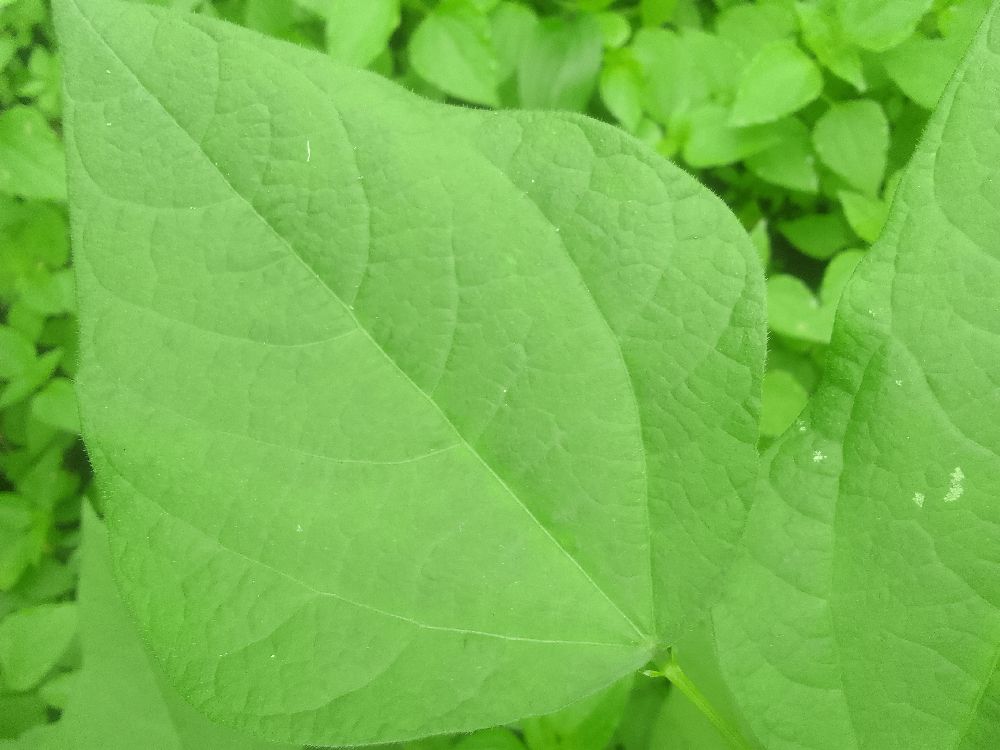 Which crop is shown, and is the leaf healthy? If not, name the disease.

common bean, healthy
